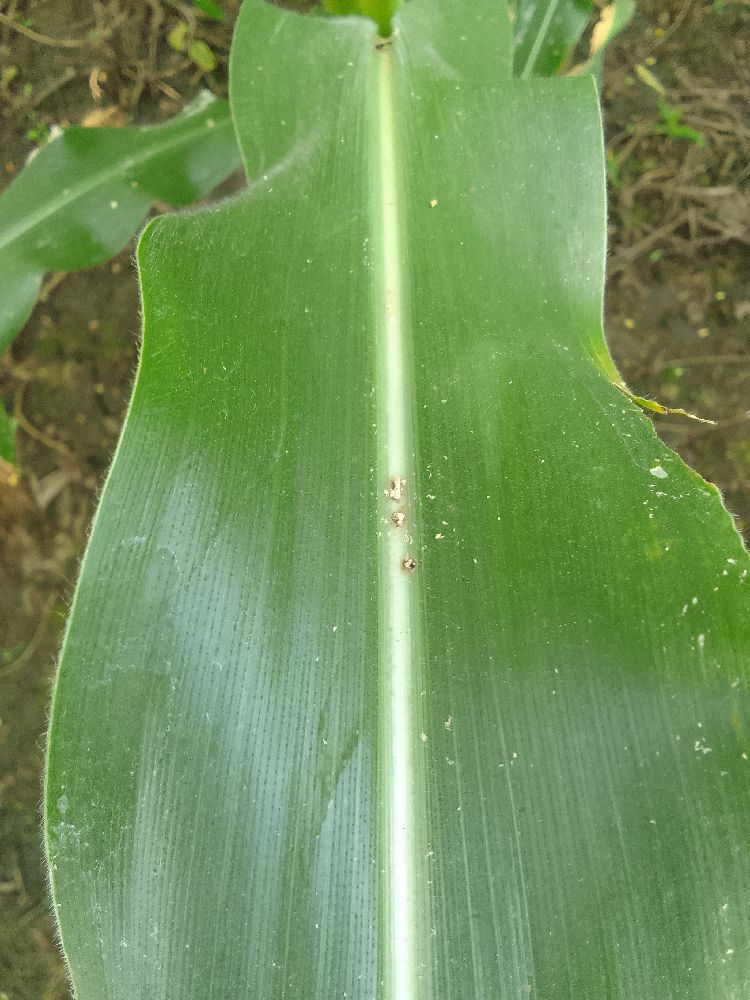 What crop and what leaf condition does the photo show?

maize, healthy
